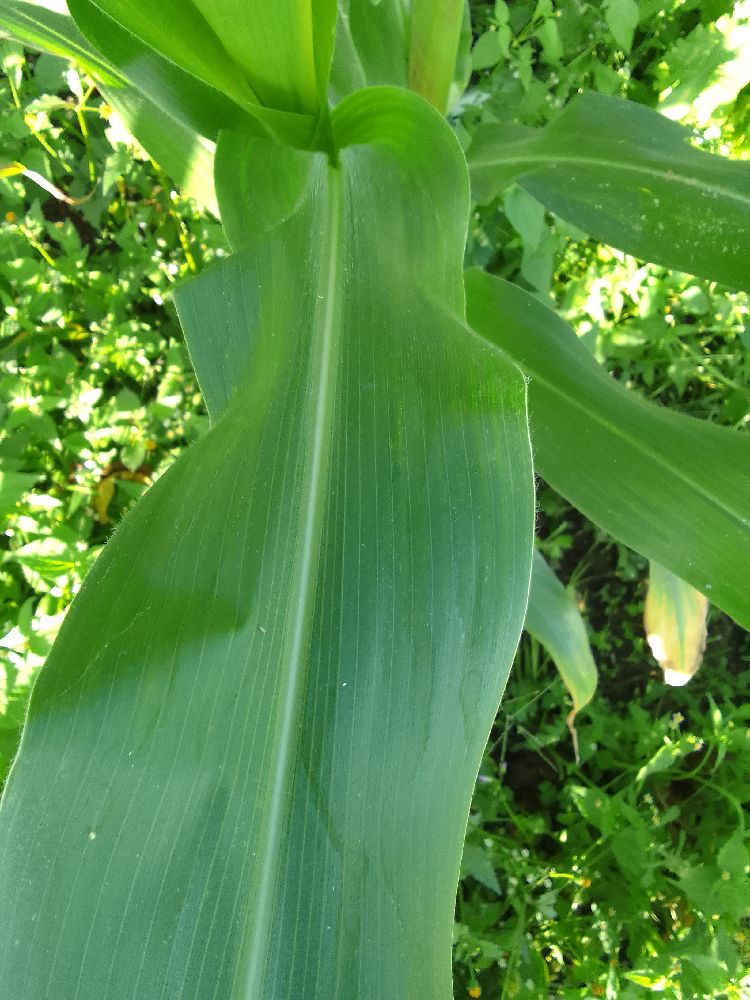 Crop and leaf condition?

maize, healthy
